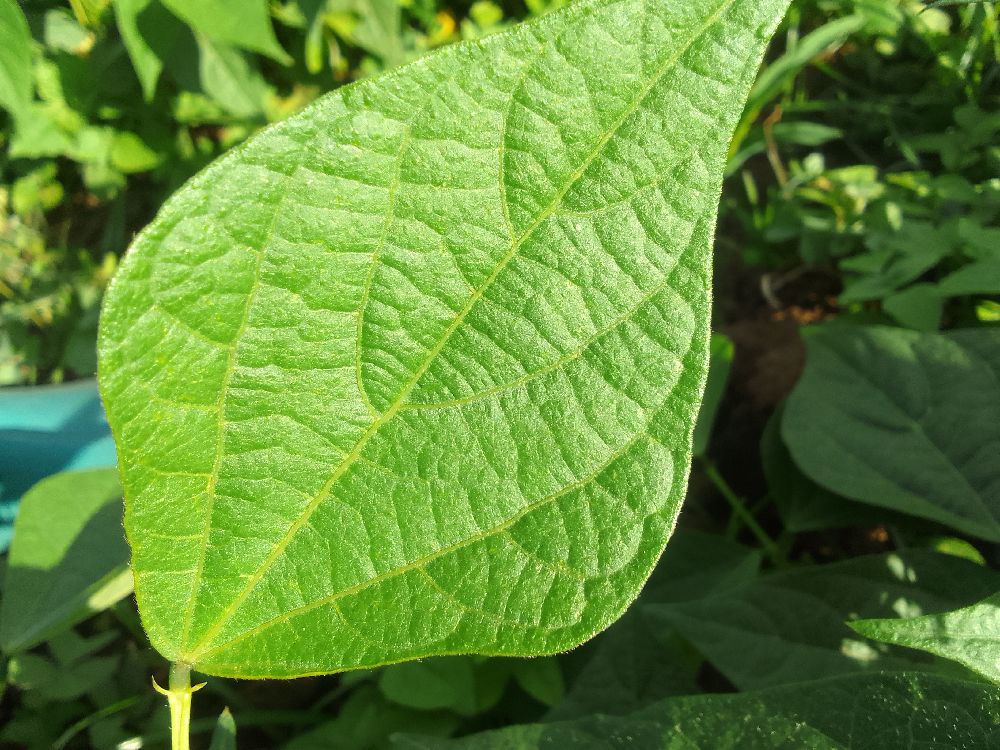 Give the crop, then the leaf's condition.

common bean, healthy
